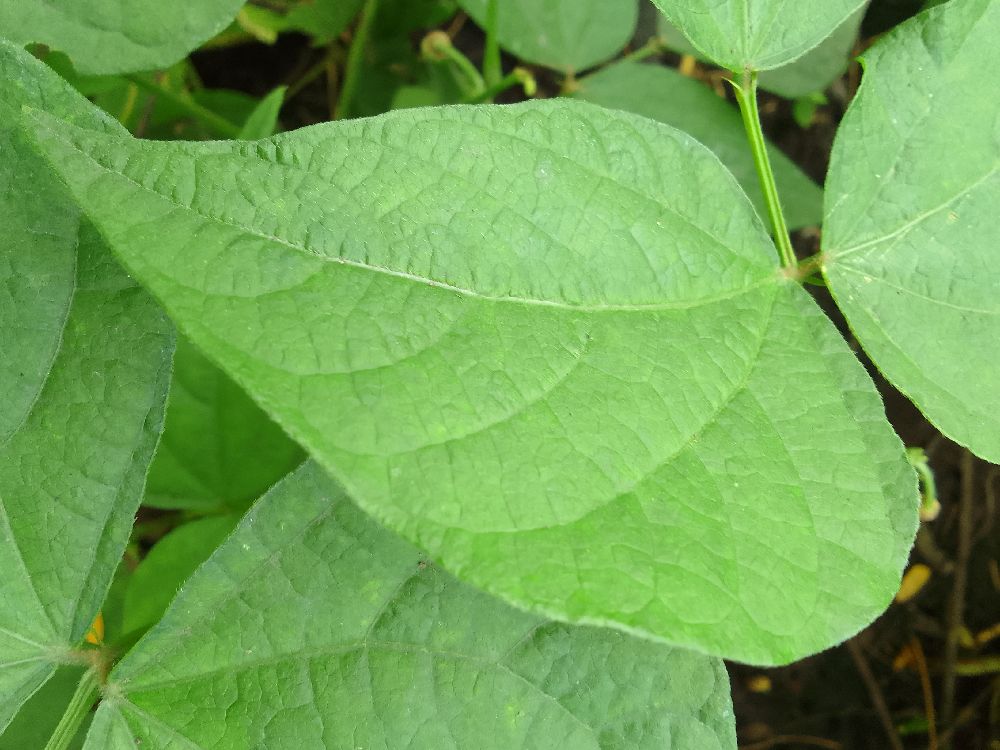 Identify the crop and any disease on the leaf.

common bean, healthy
